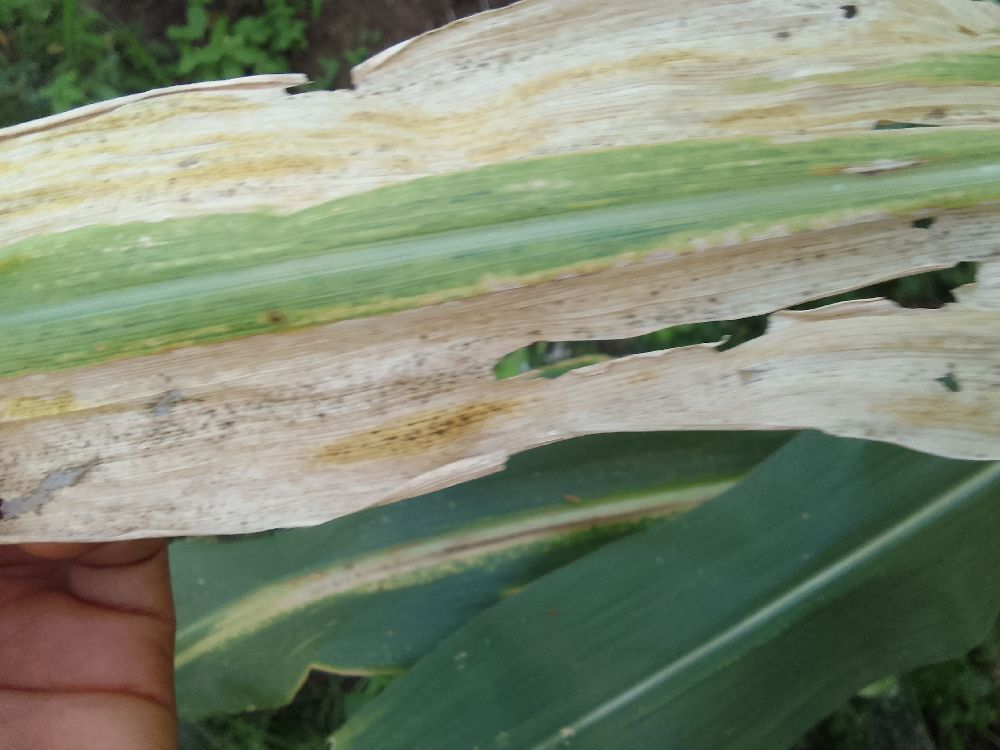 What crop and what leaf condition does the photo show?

maize, maize lethal necrosis
